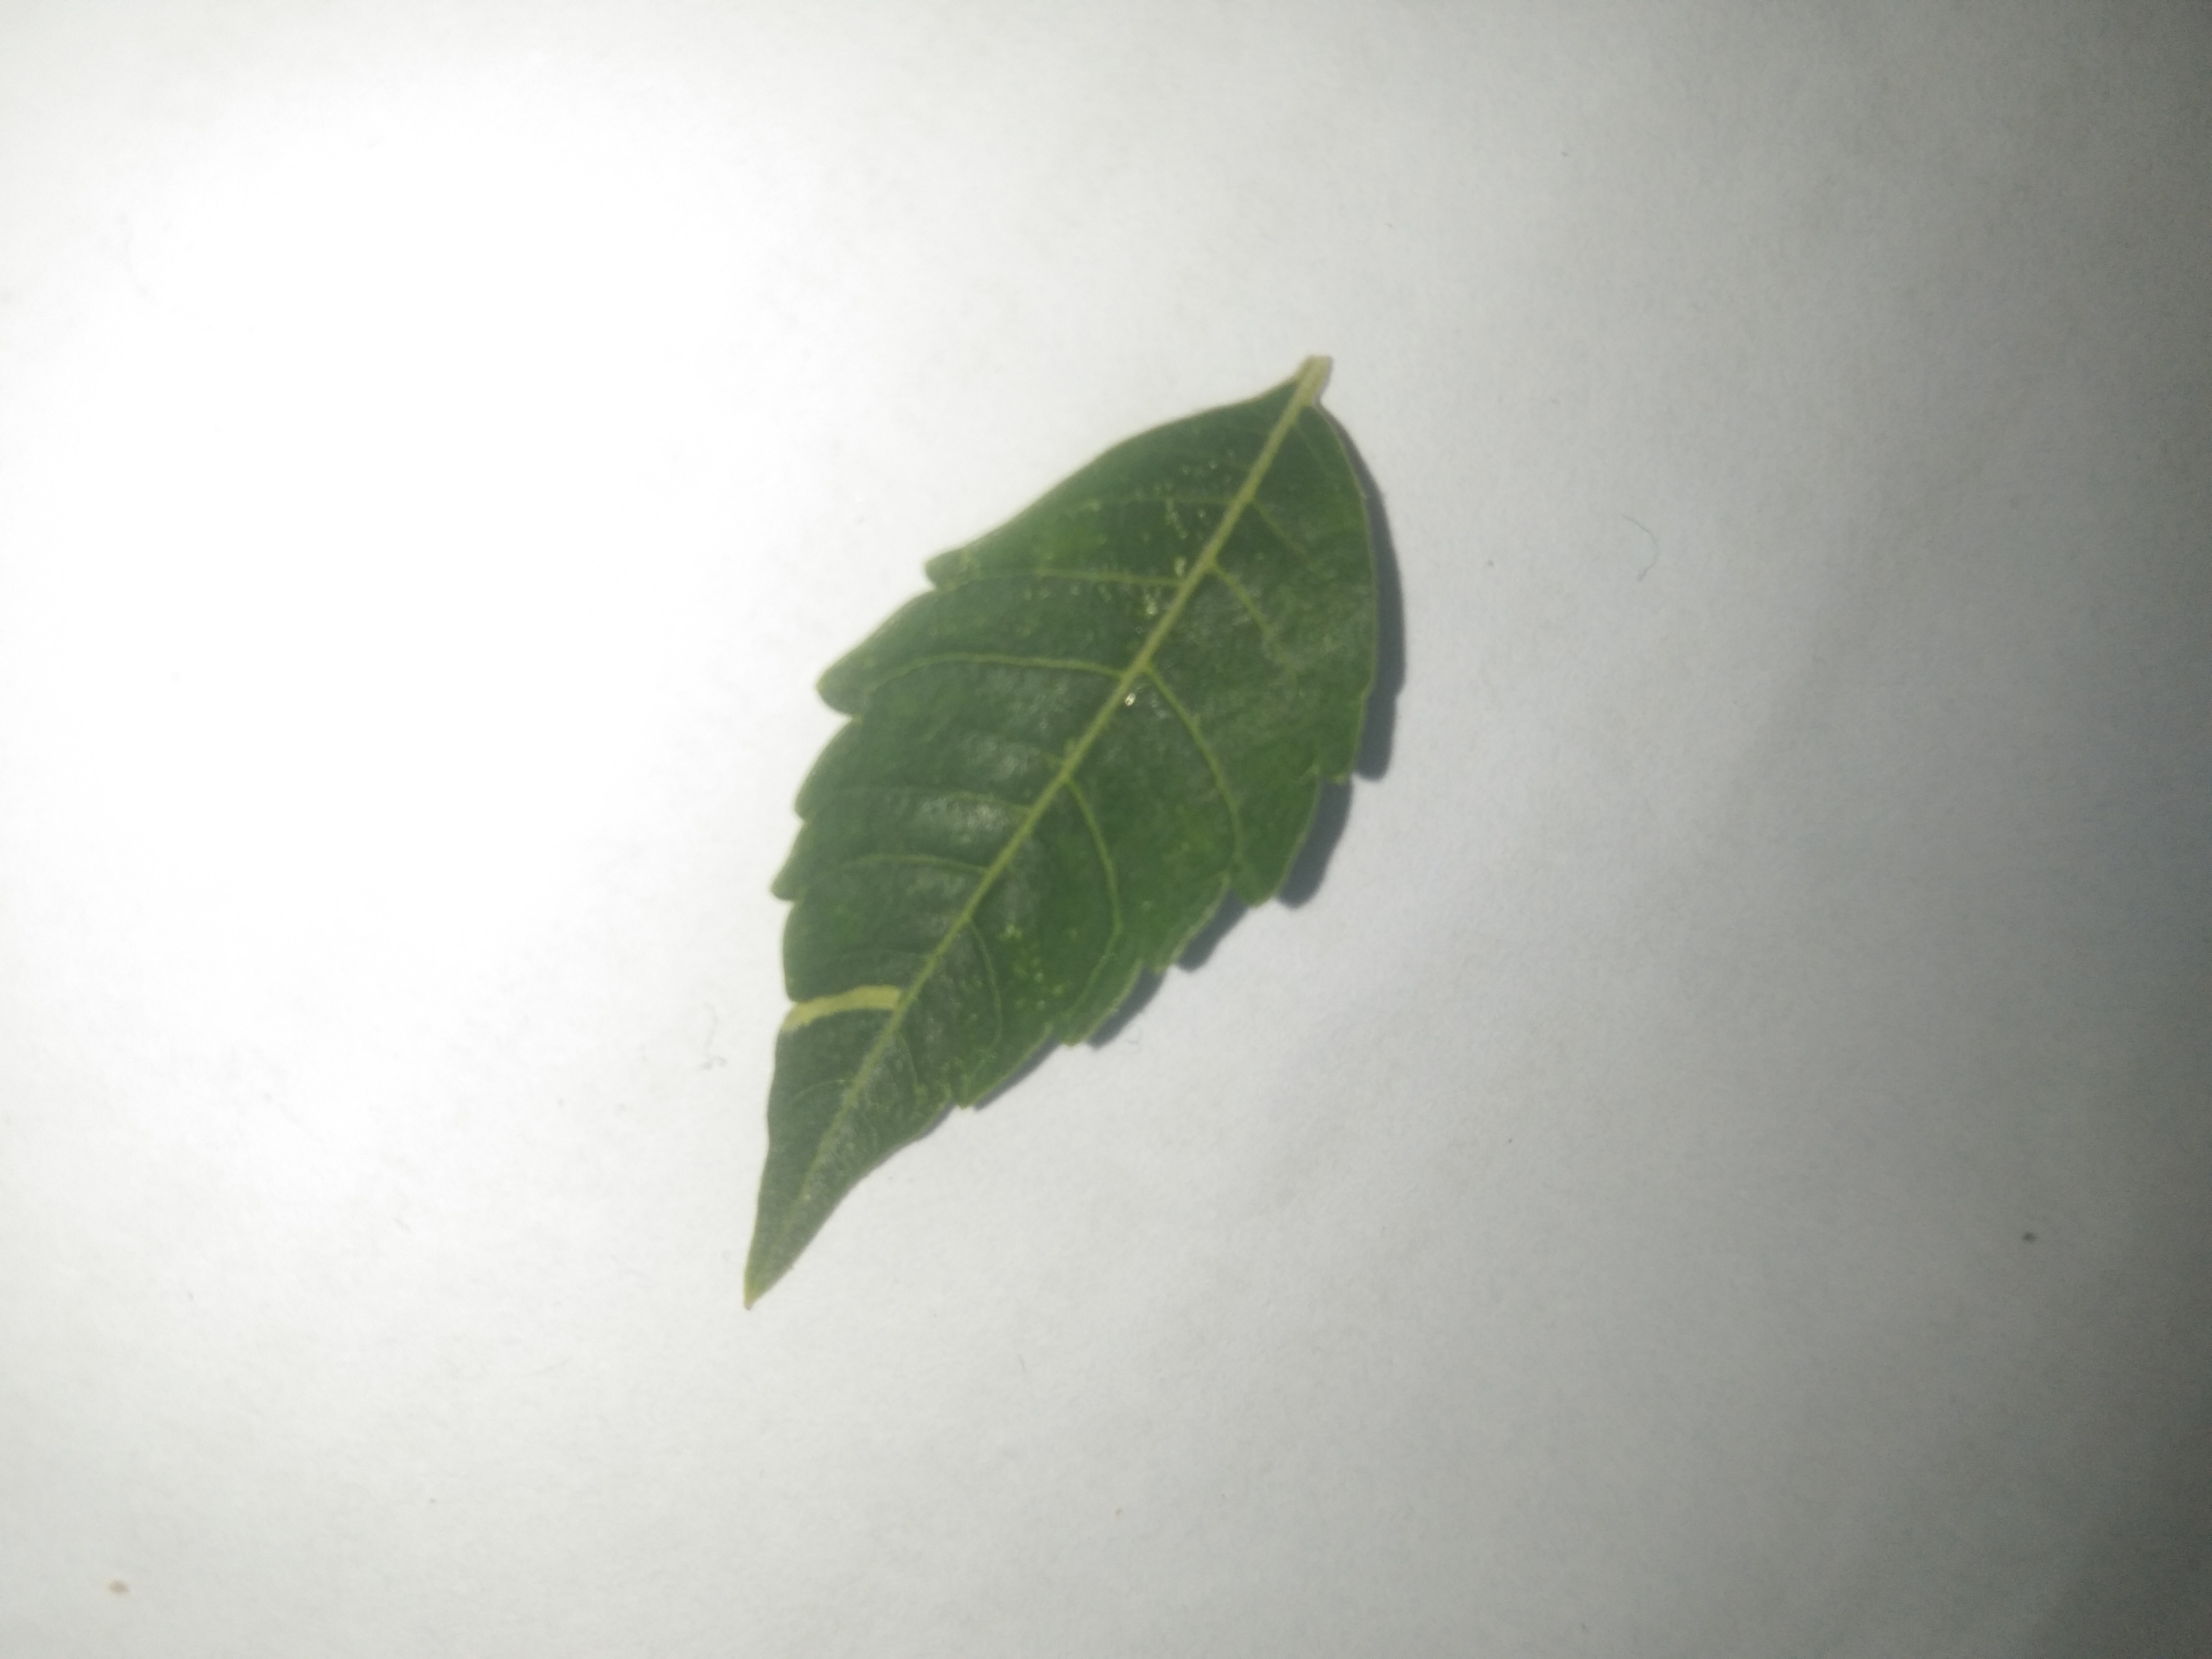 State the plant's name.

neem
